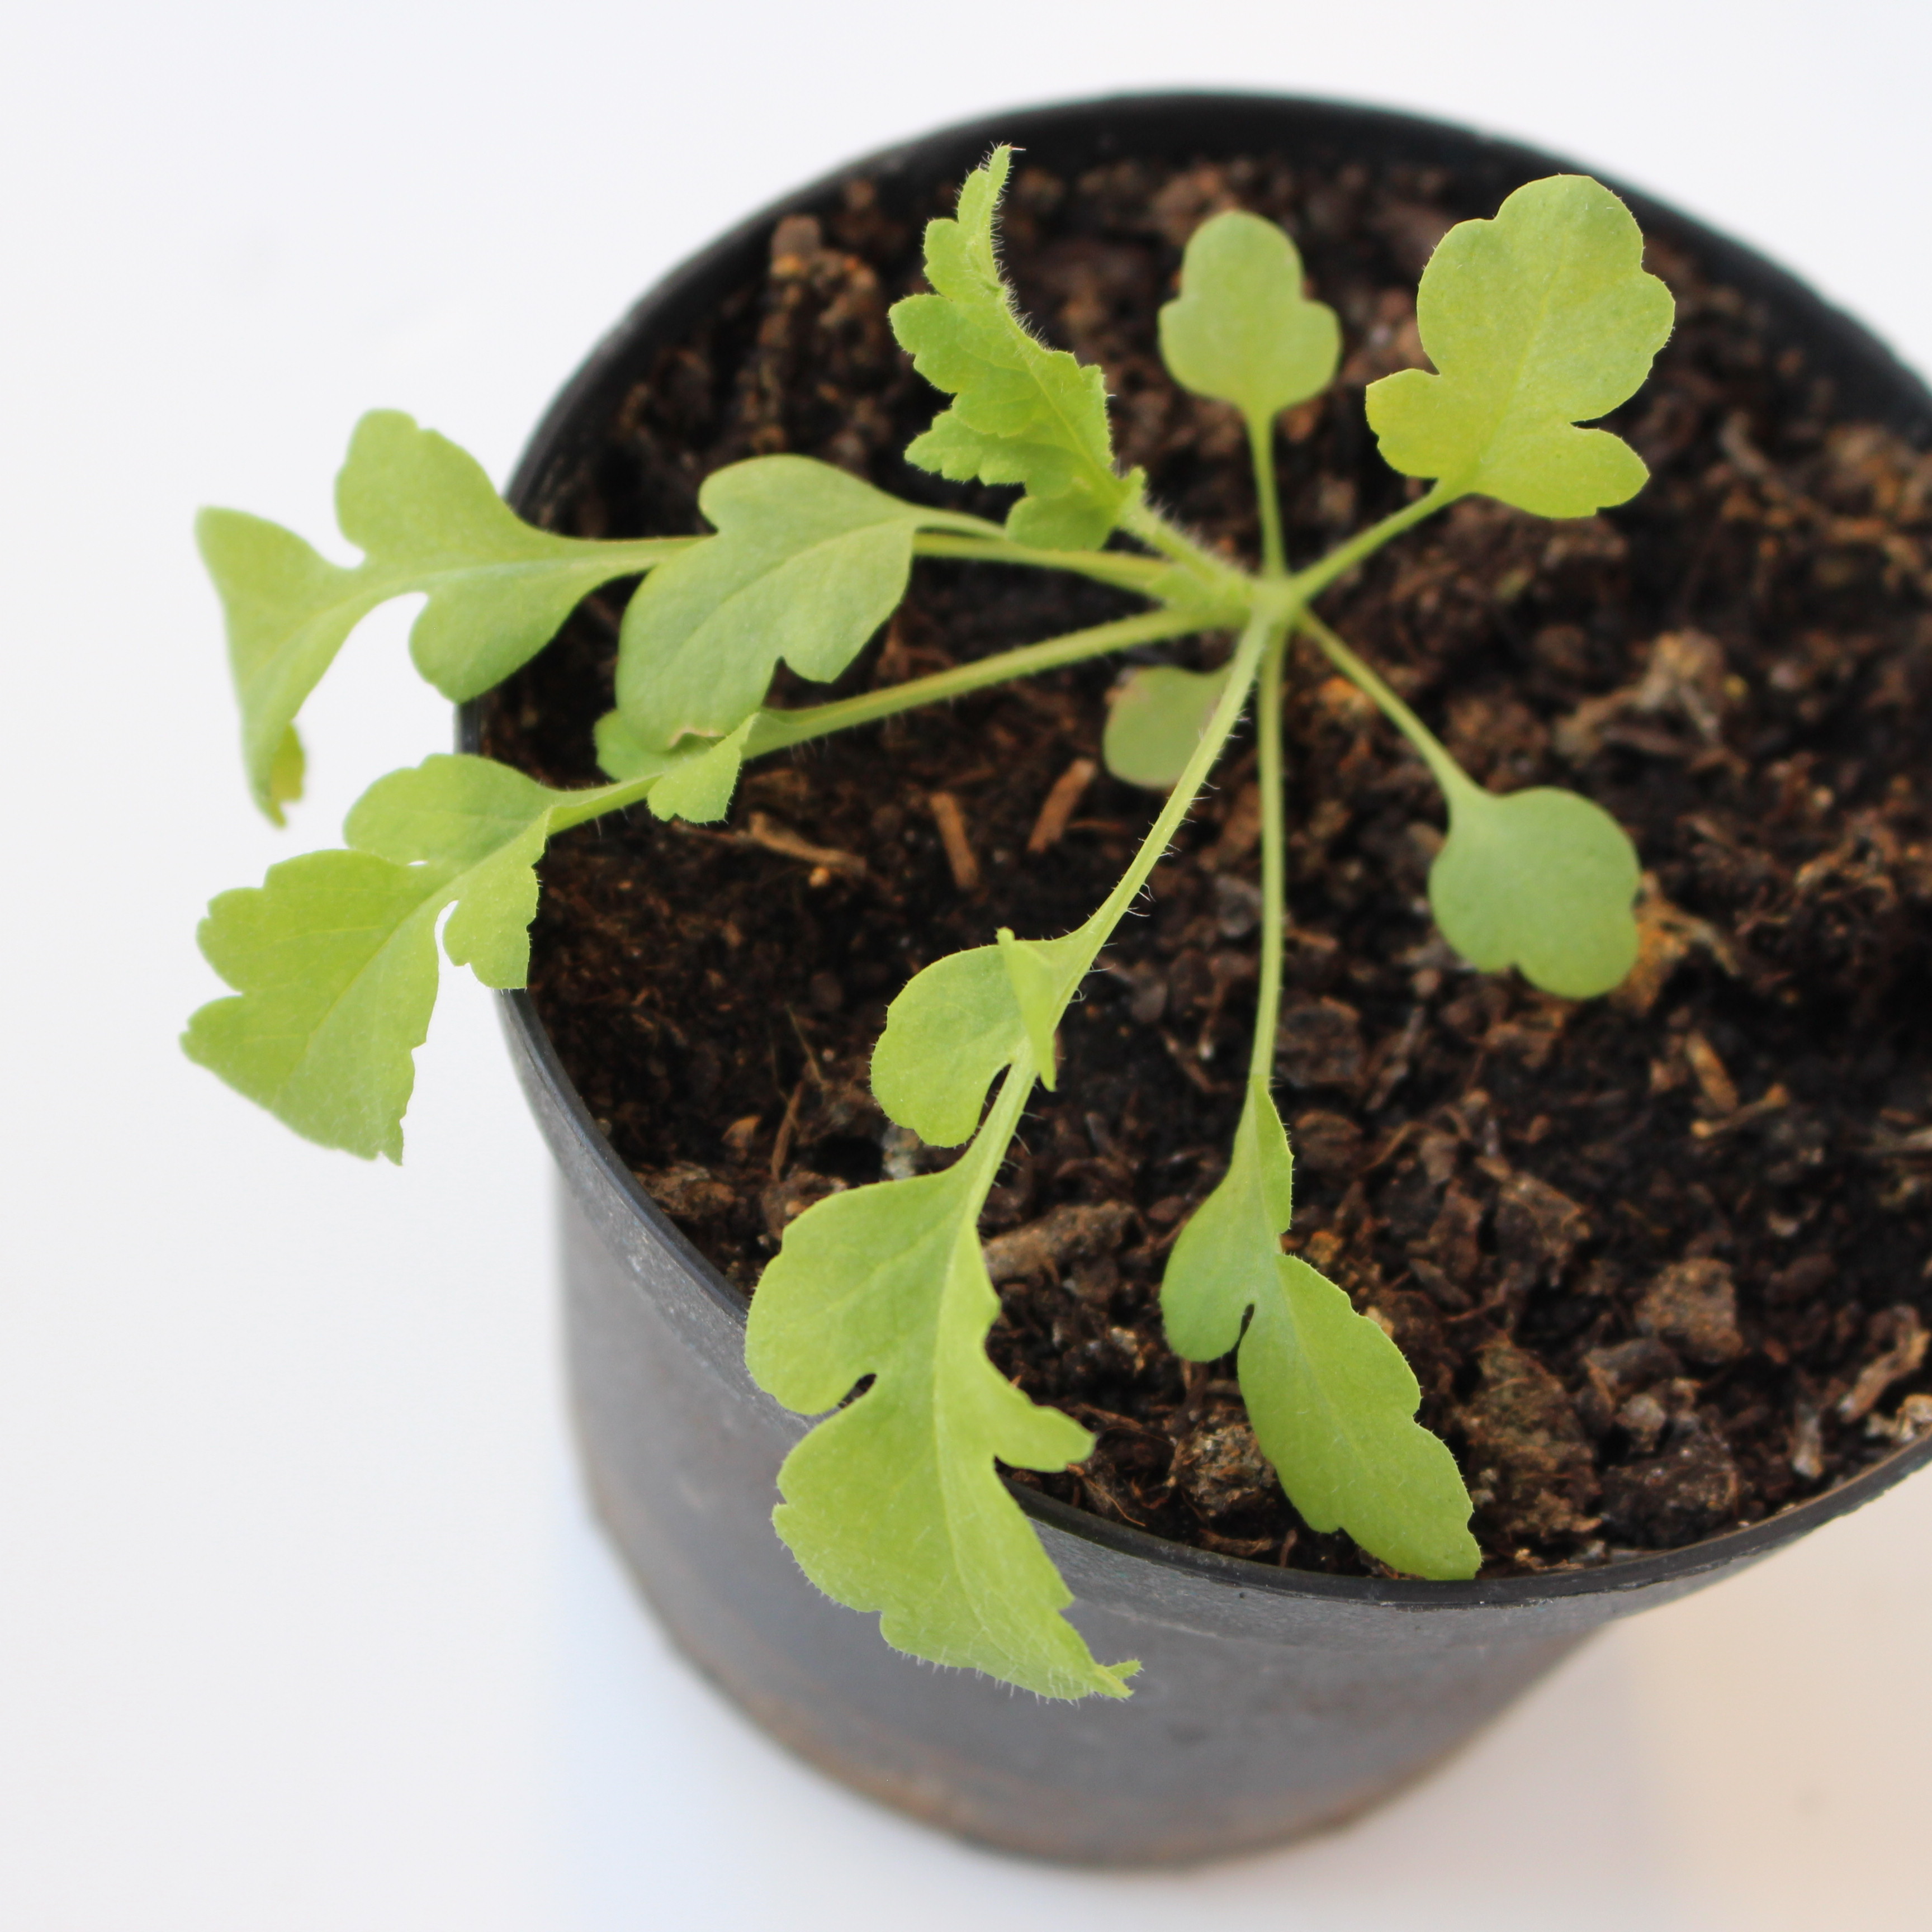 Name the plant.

Papaver rhoeas
